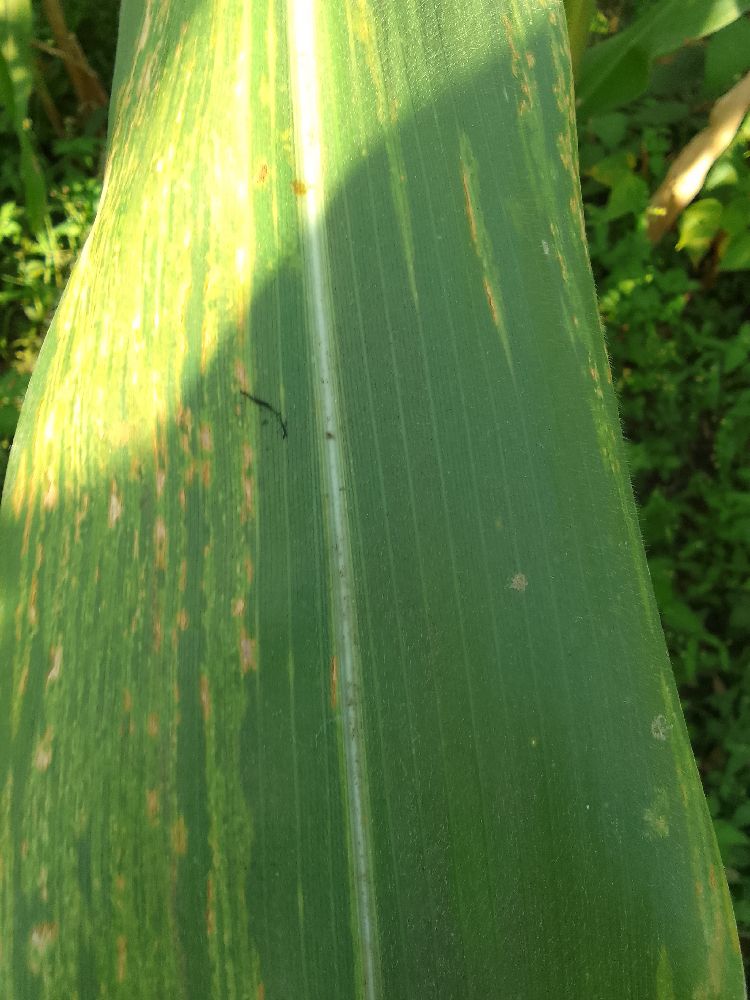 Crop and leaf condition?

maize, maize lethal necrosis
